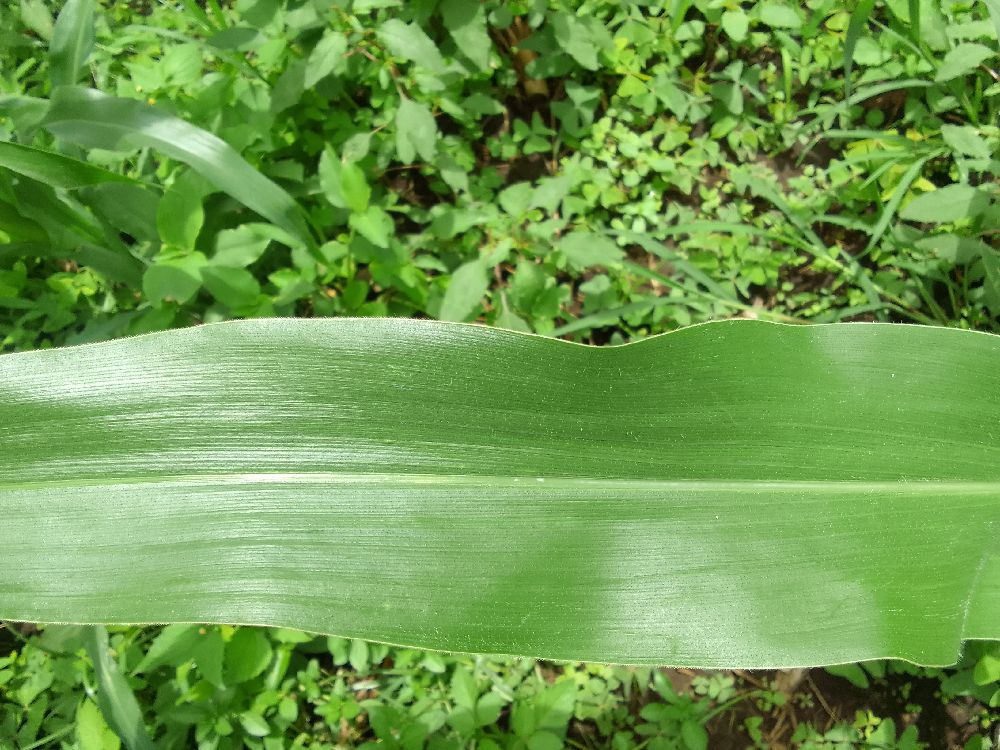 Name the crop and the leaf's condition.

maize, healthy
